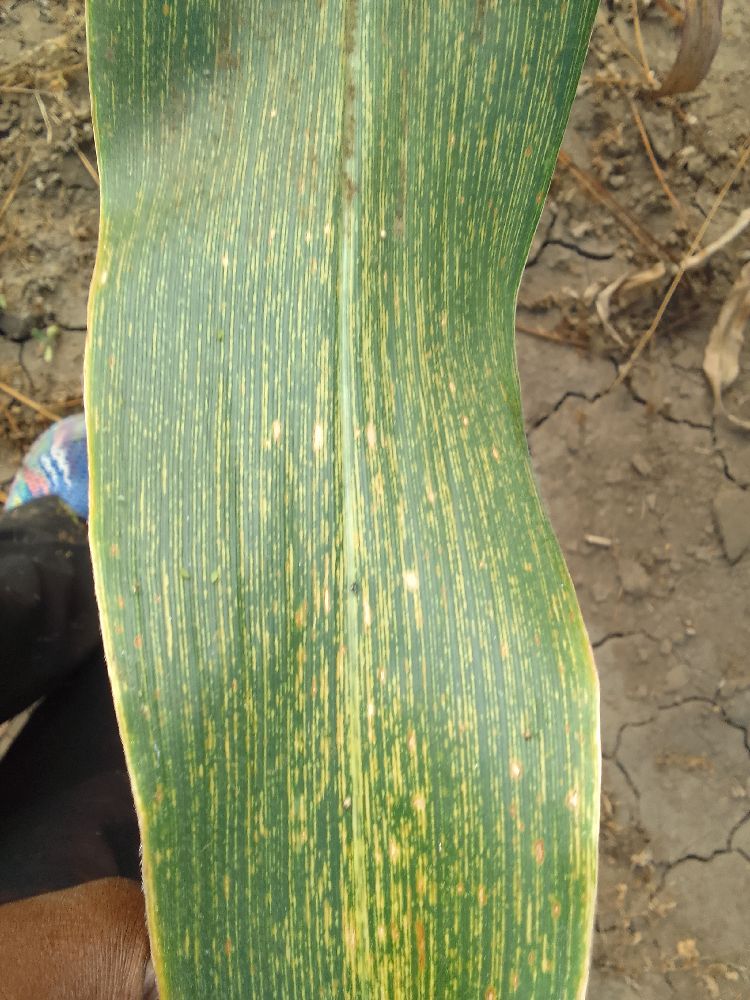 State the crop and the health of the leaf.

maize, maize streak virus
